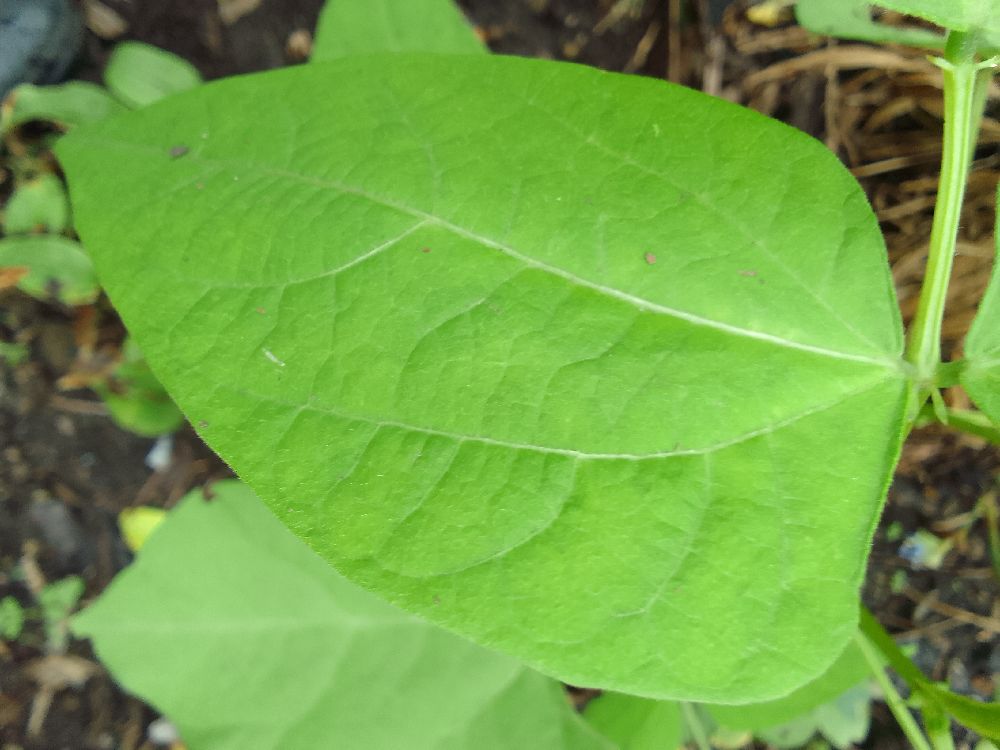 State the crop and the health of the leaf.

common bean, healthy
